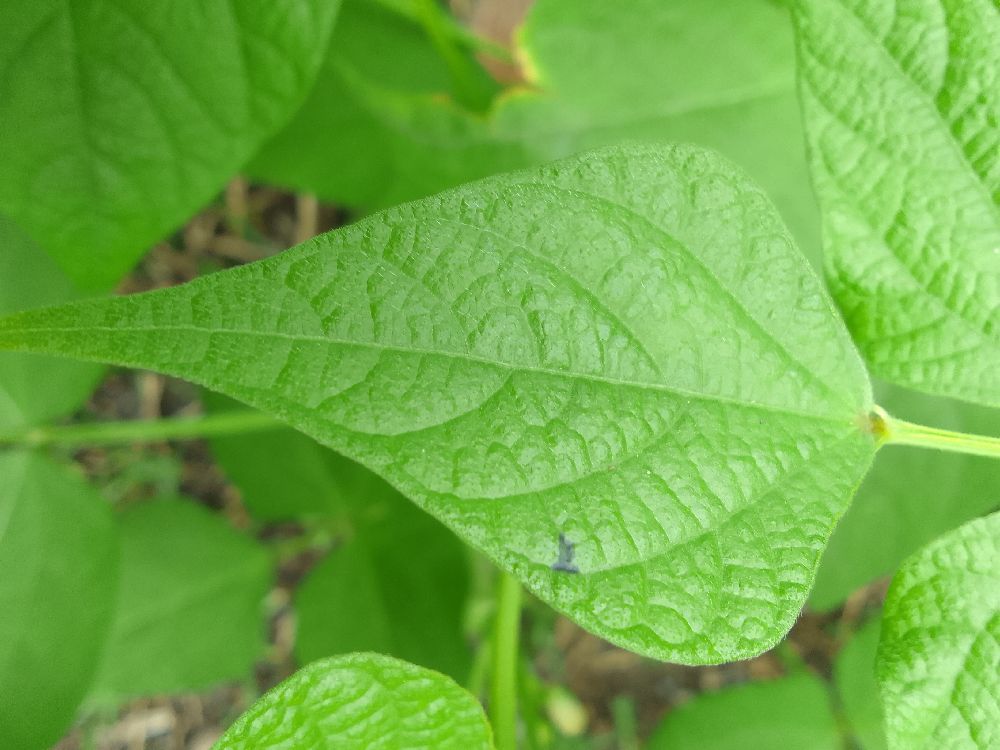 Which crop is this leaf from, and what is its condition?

common bean, healthy
